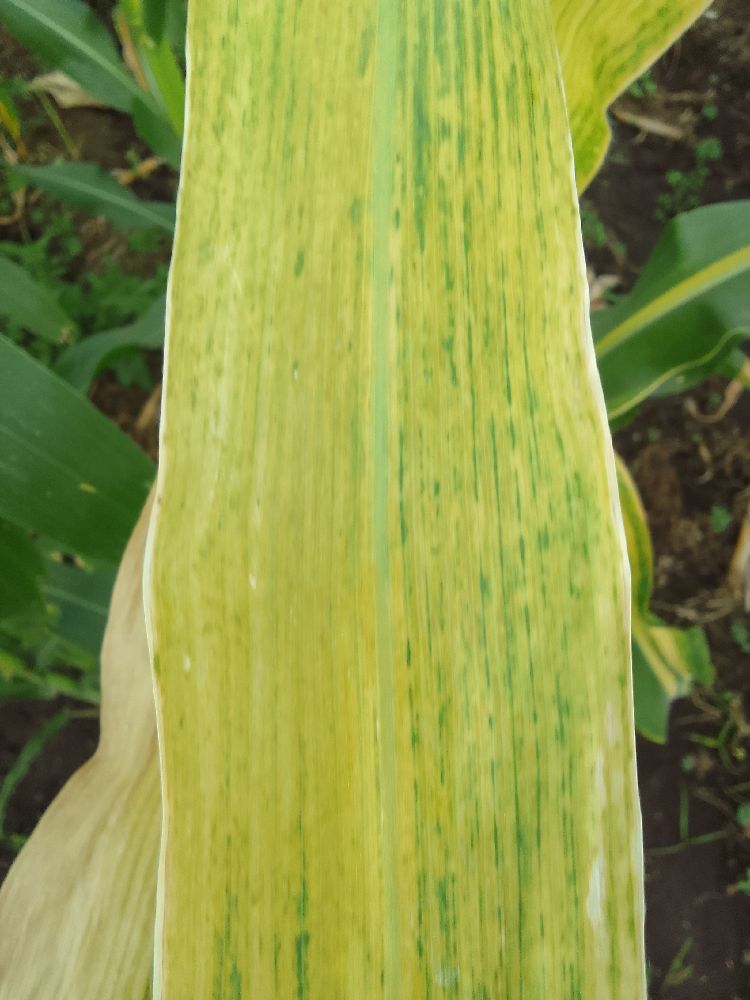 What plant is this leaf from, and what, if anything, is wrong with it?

maize, maize lethal necrosis
